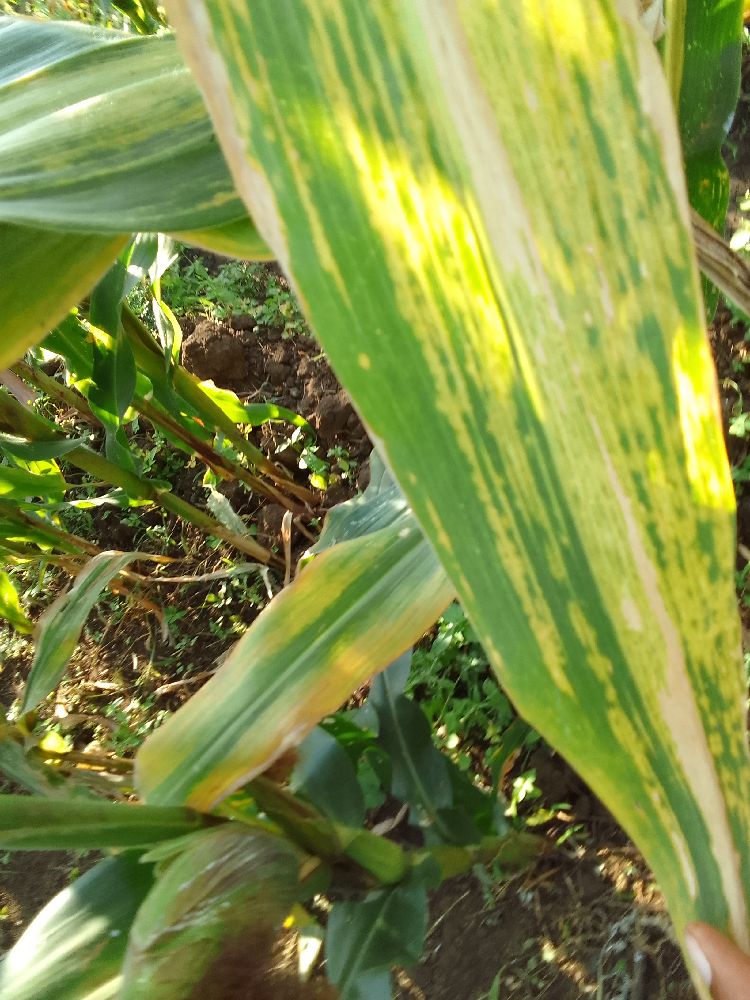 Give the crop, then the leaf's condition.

maize, maize lethal necrosis
